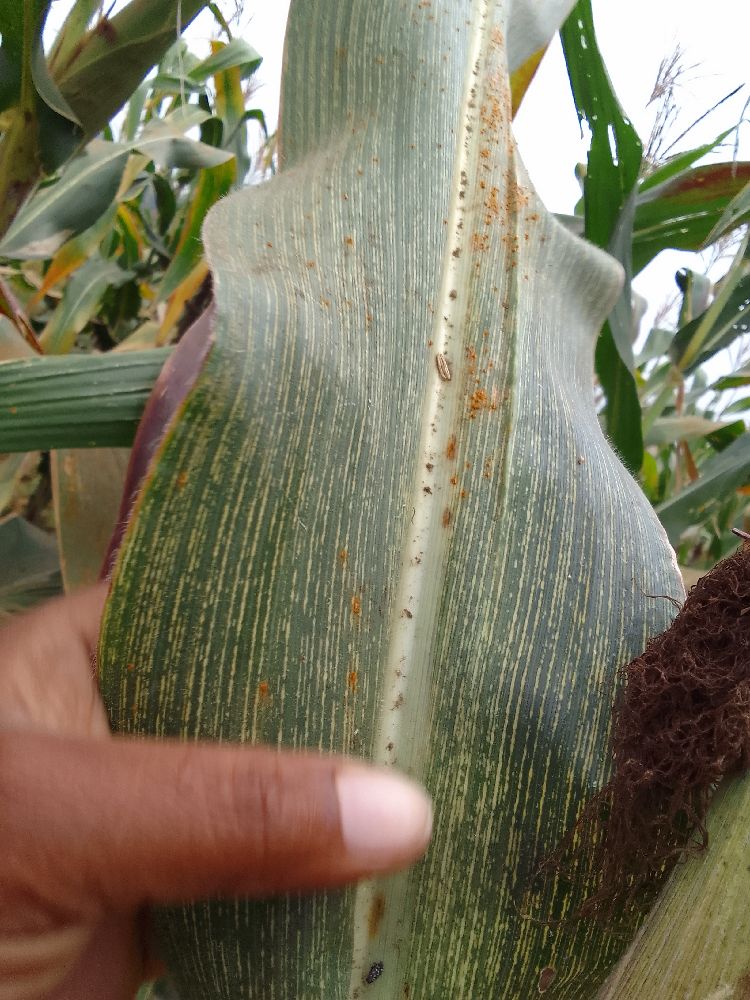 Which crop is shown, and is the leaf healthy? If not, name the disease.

maize, maize streak virus
